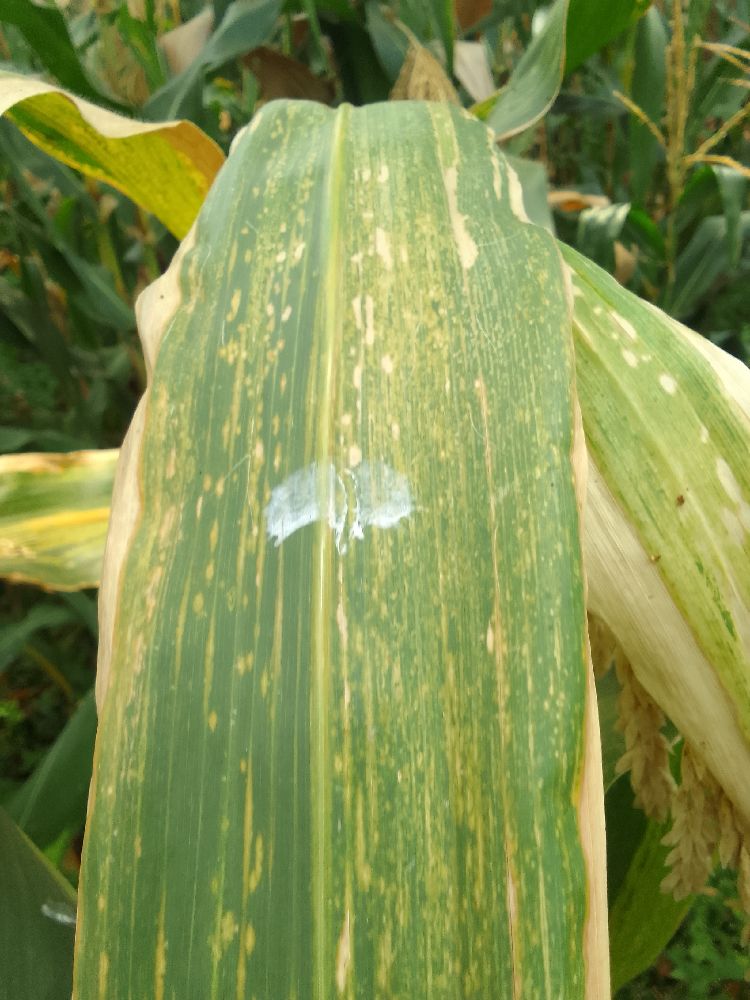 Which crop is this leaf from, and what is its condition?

maize, maize lethal necrosis
